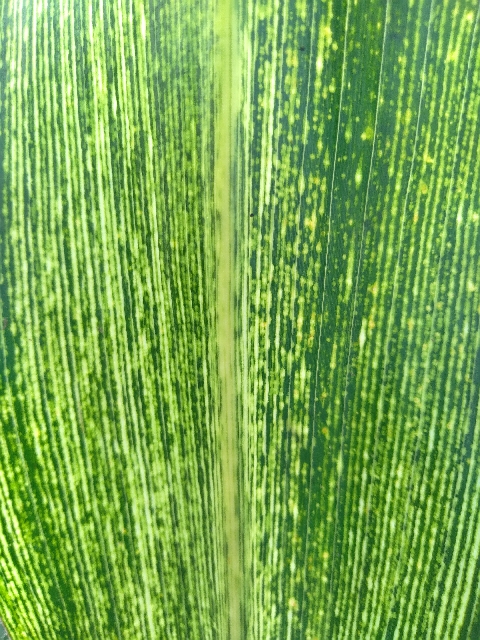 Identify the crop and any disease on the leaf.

maize, maize streak virus
